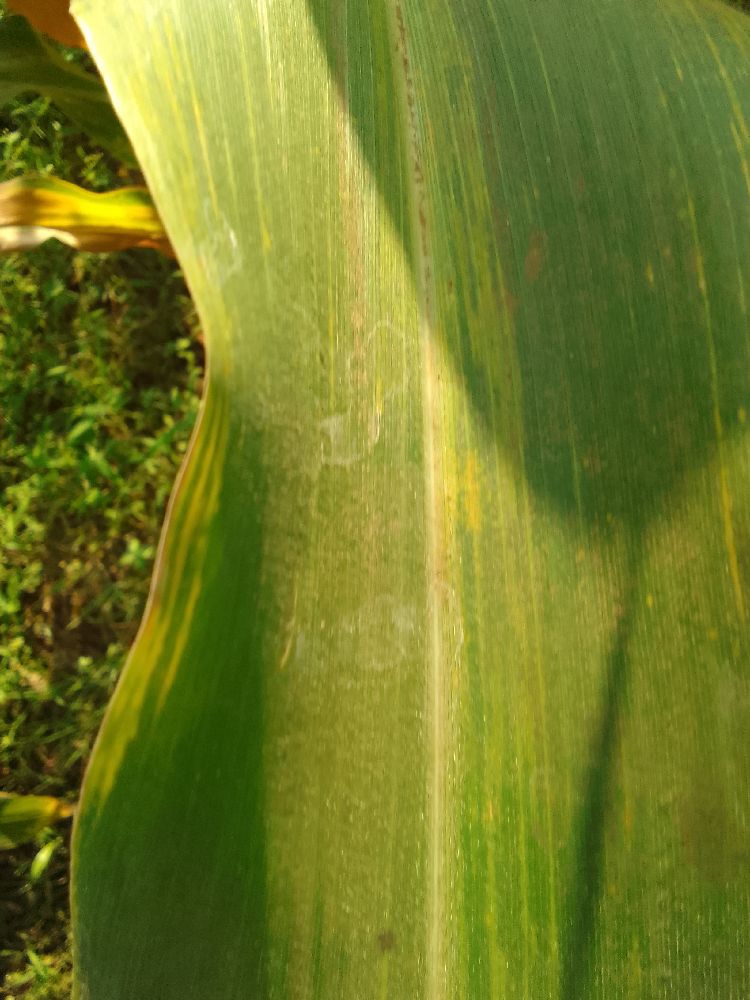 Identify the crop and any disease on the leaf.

maize, maize lethal necrosis
